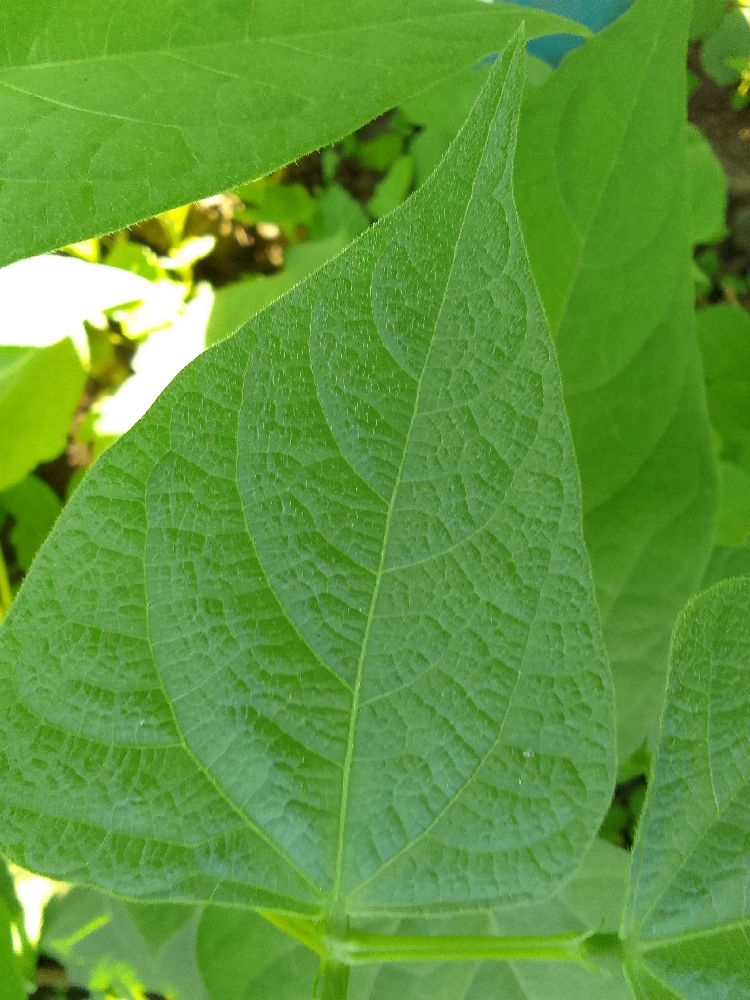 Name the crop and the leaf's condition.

common bean, healthy
